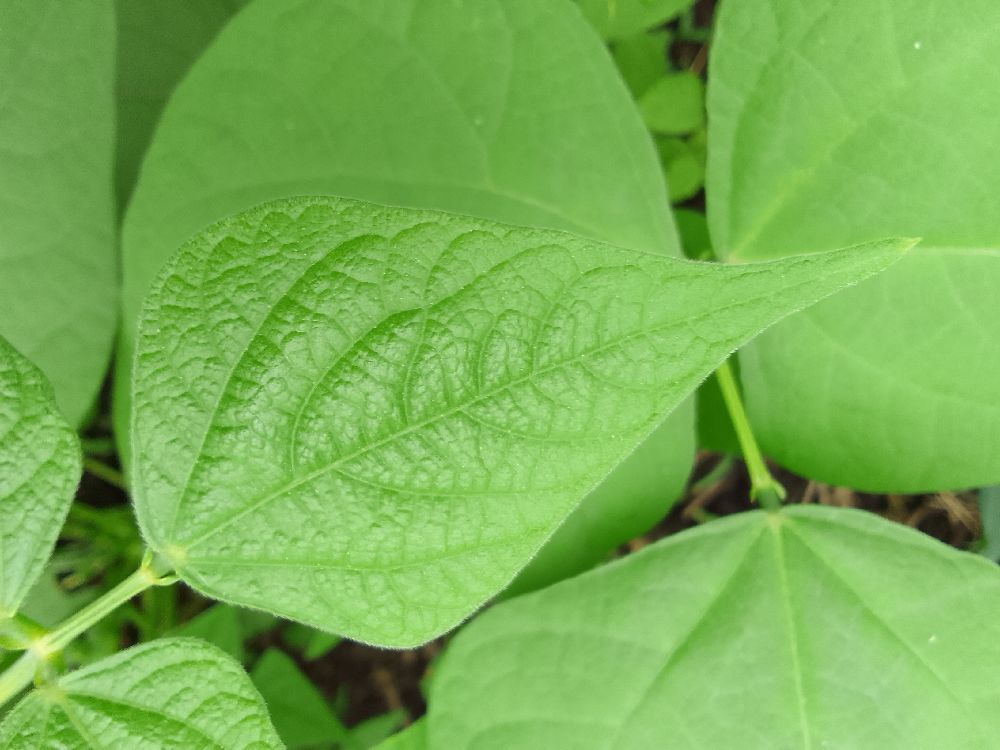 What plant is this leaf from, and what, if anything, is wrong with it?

common bean, healthy
